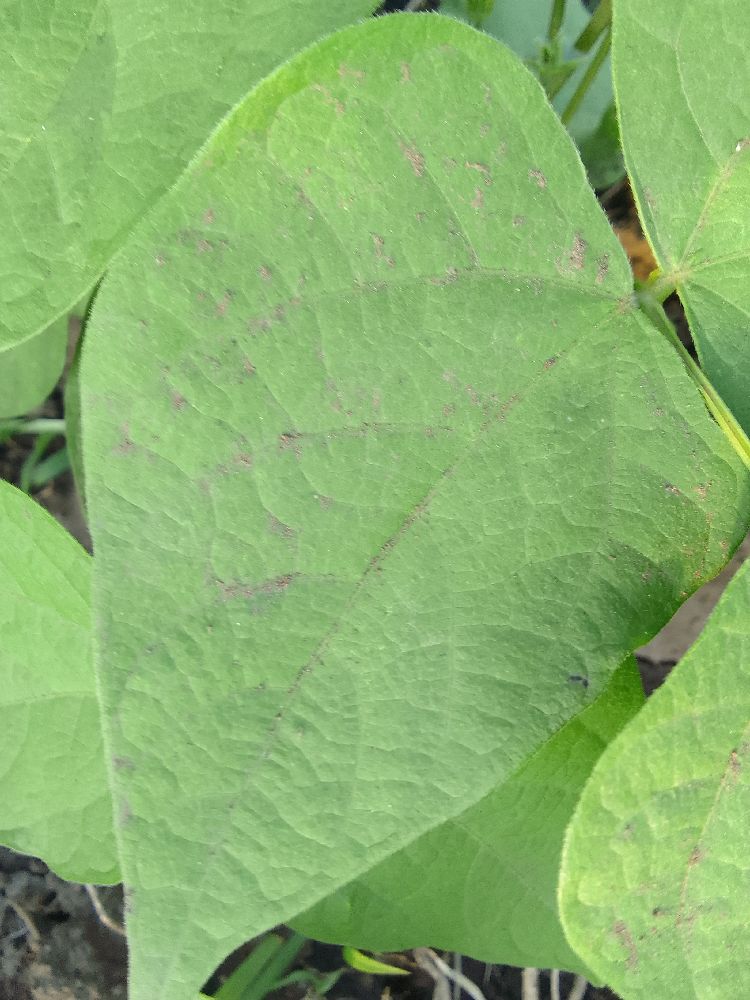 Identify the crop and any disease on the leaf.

common bean, healthy
